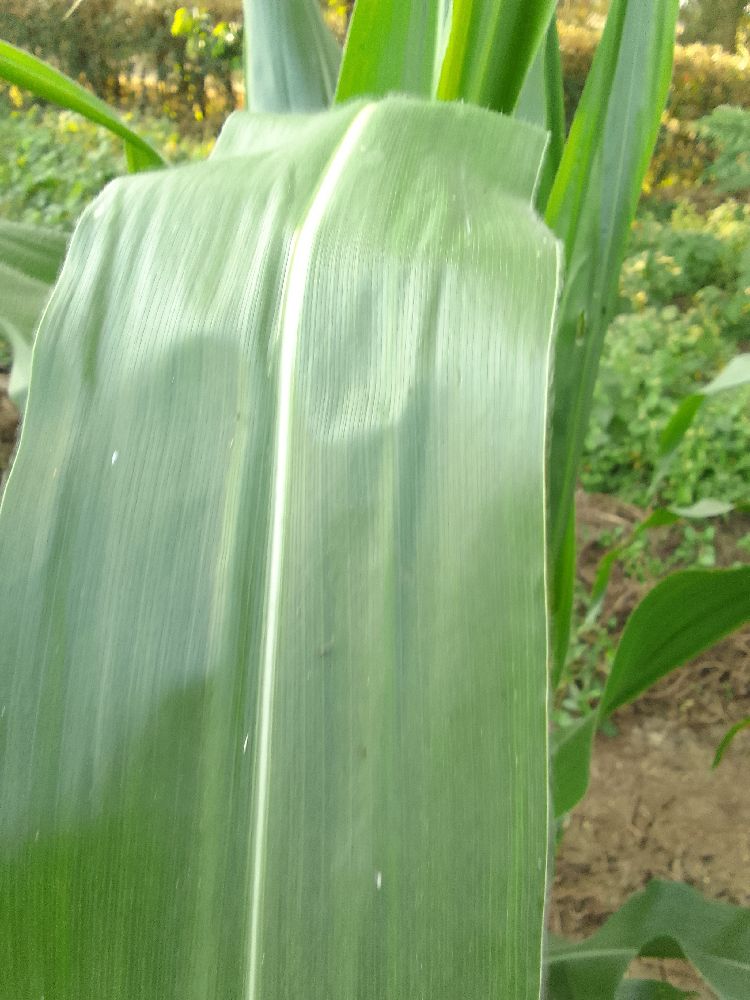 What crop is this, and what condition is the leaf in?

maize, healthy
